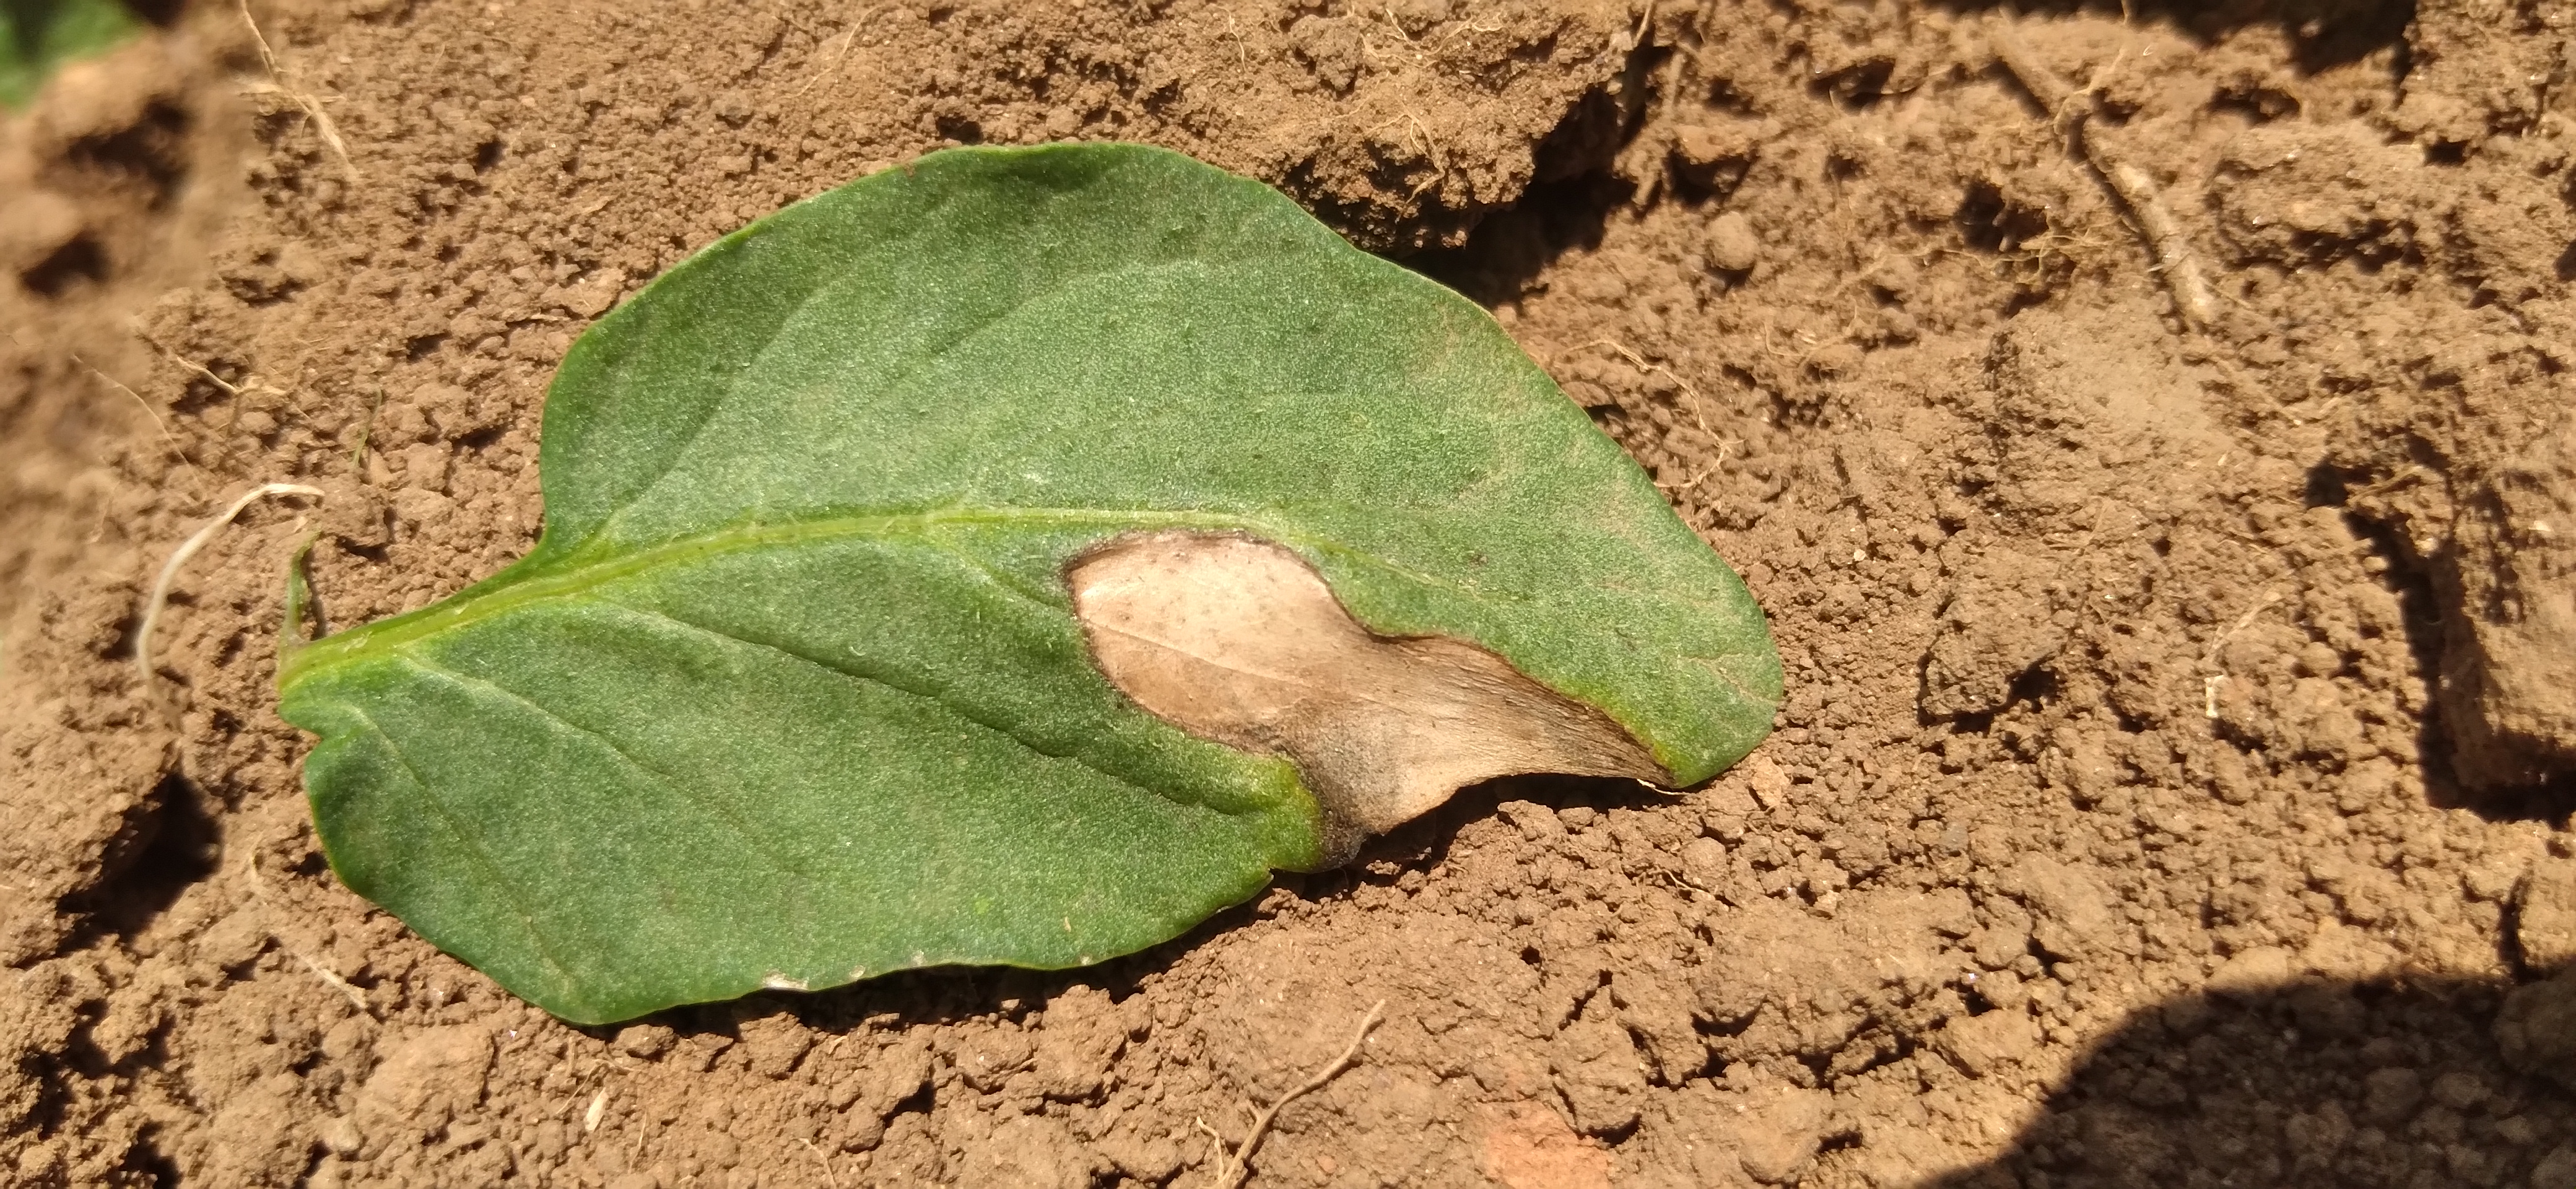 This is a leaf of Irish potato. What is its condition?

early blight
